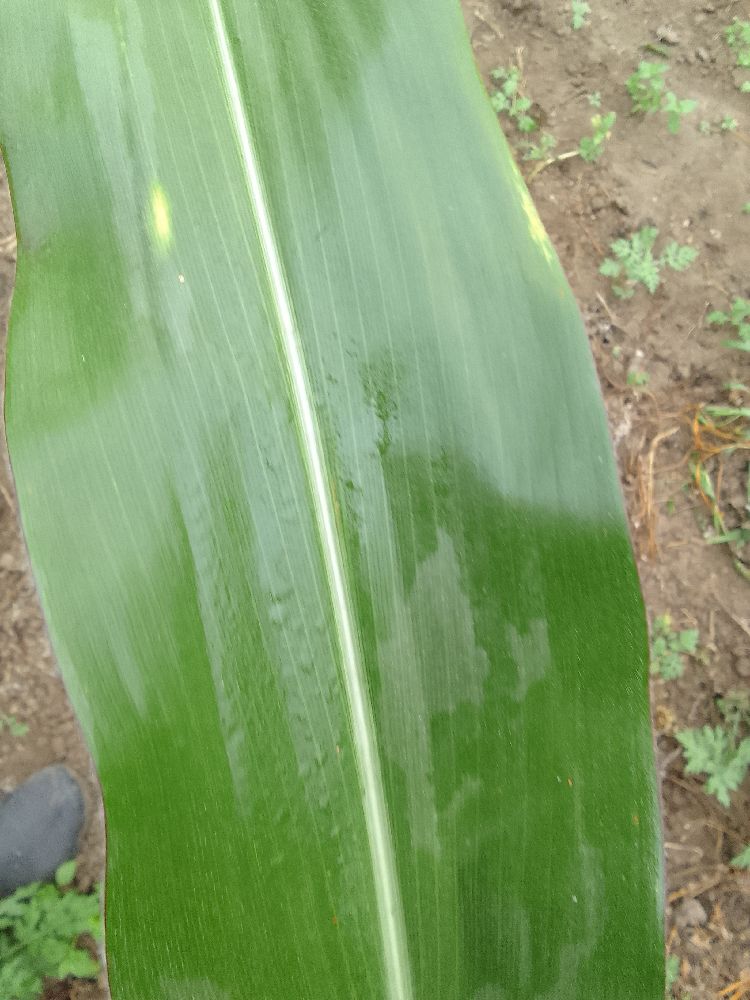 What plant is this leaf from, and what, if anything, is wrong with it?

maize, healthy
